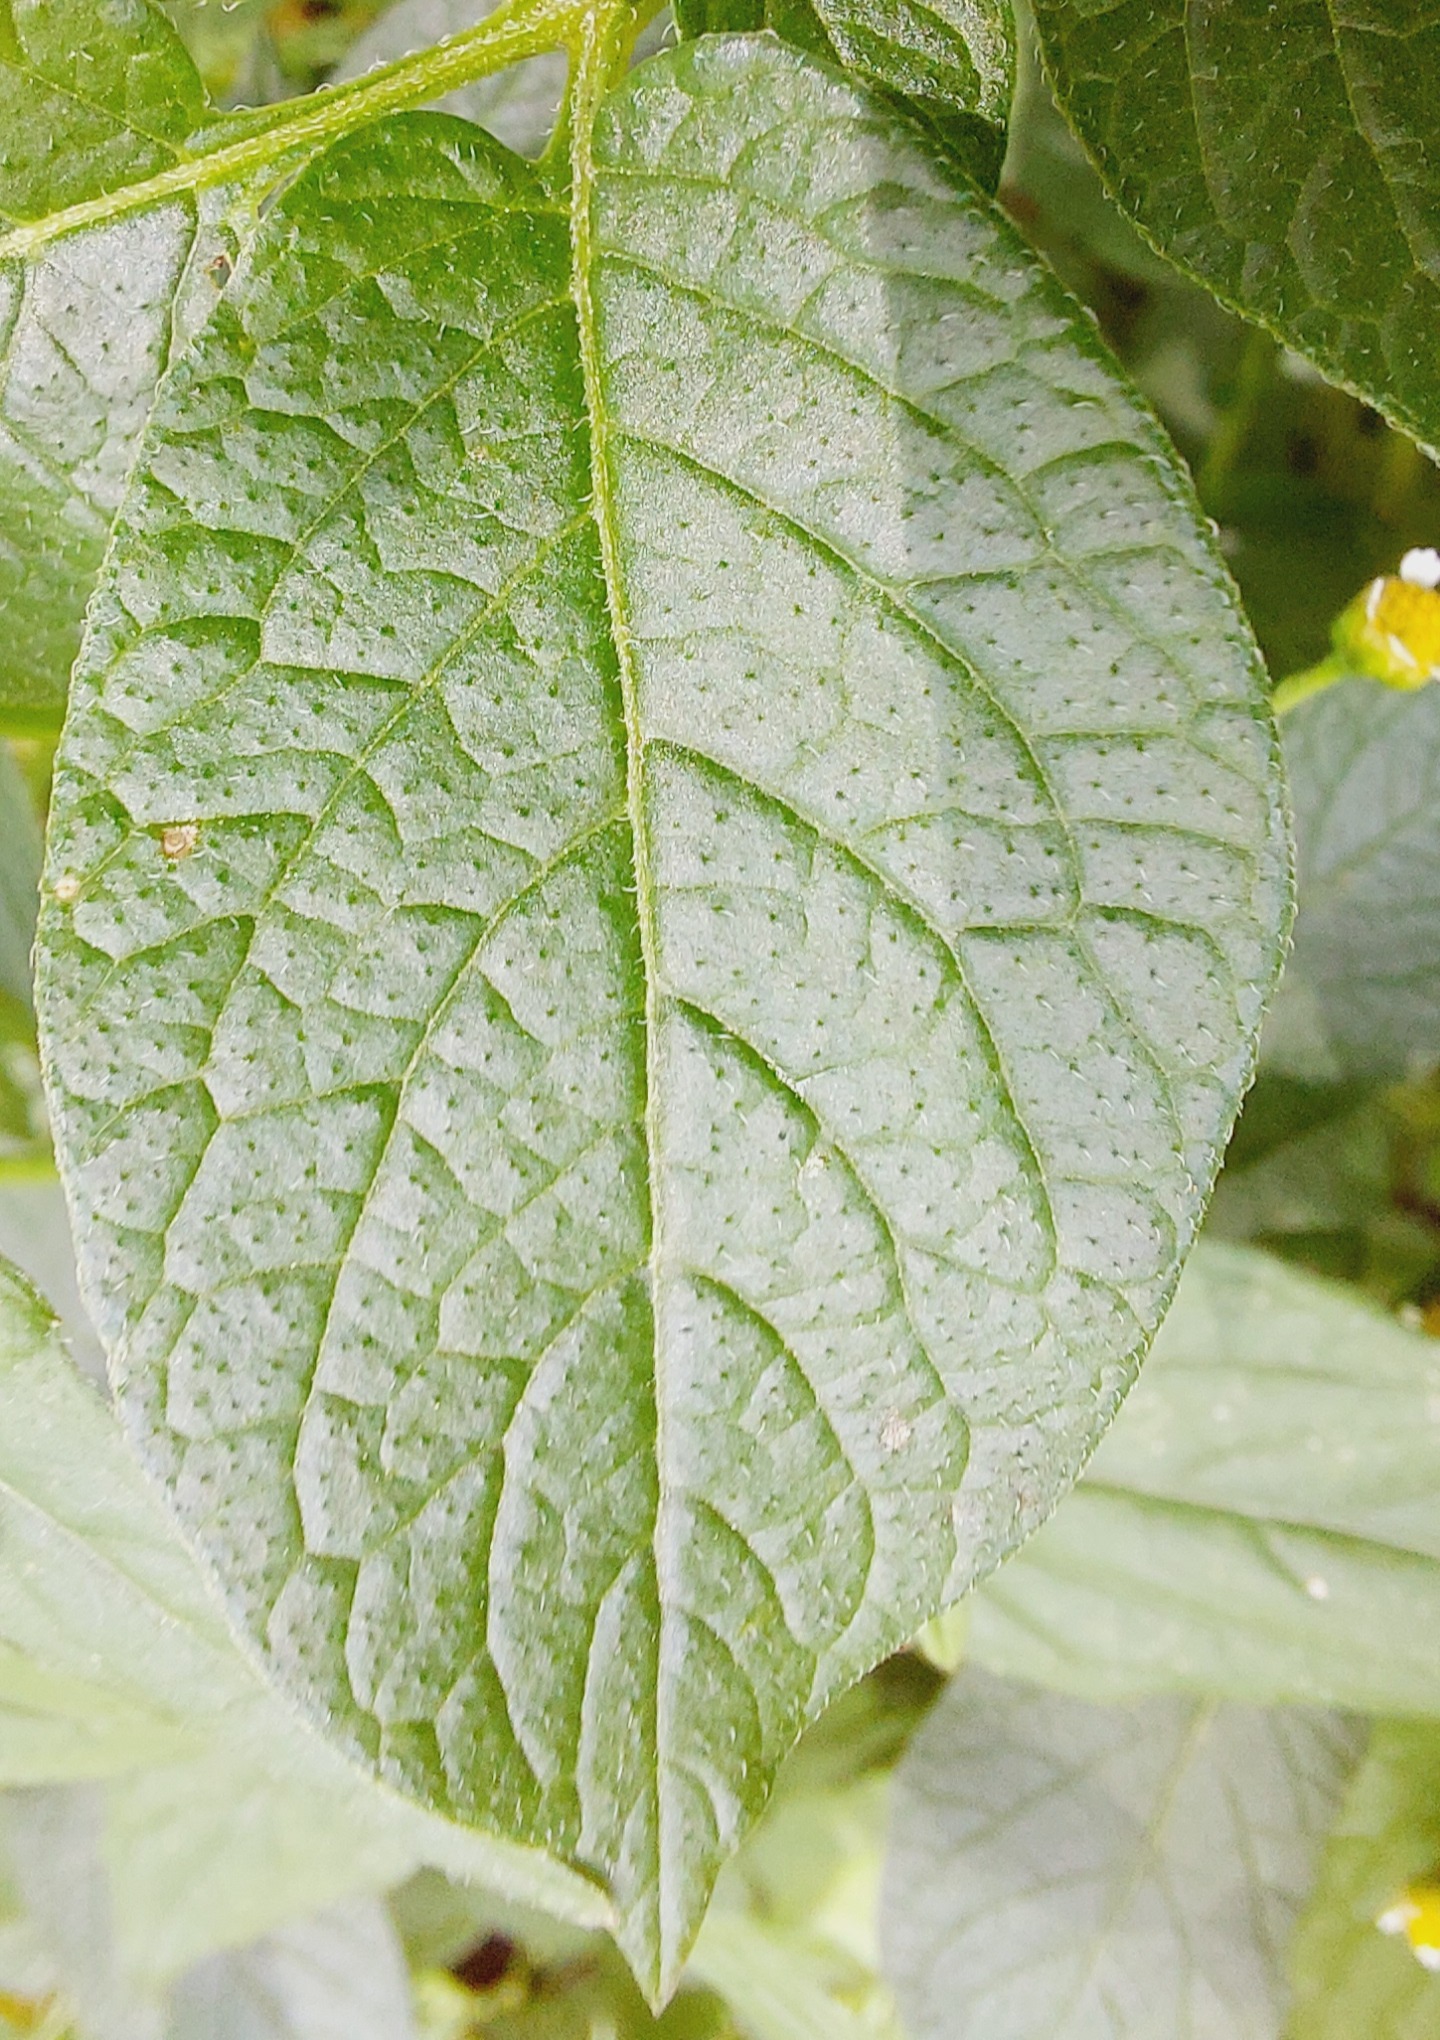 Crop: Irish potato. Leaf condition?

healthy
